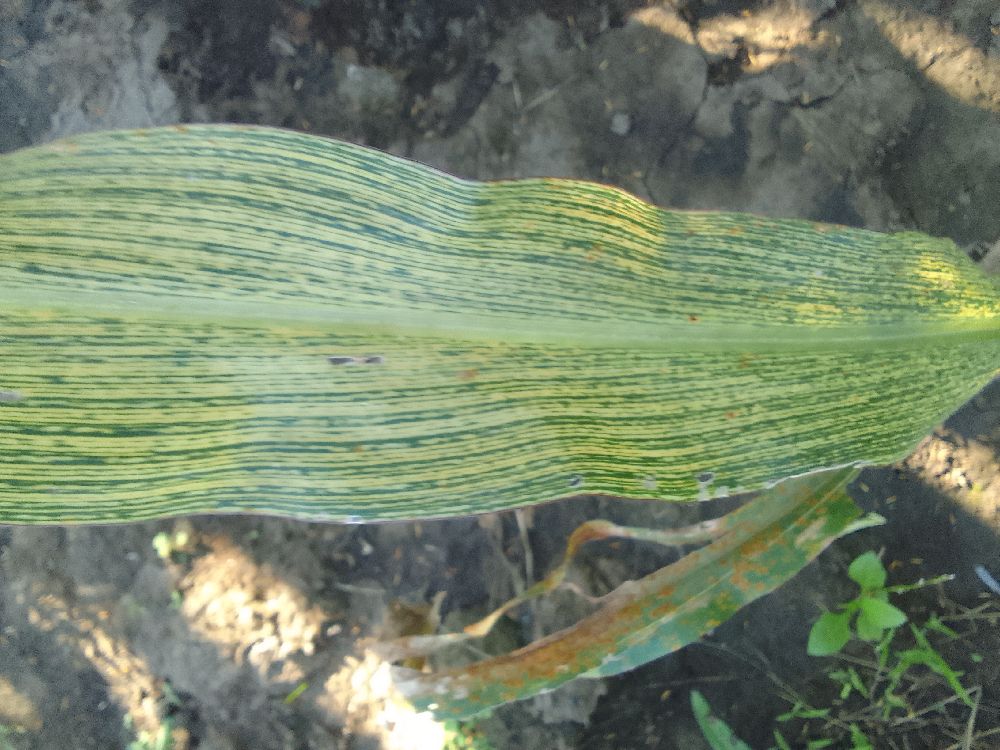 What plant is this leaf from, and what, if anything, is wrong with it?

maize, maize streak virus
